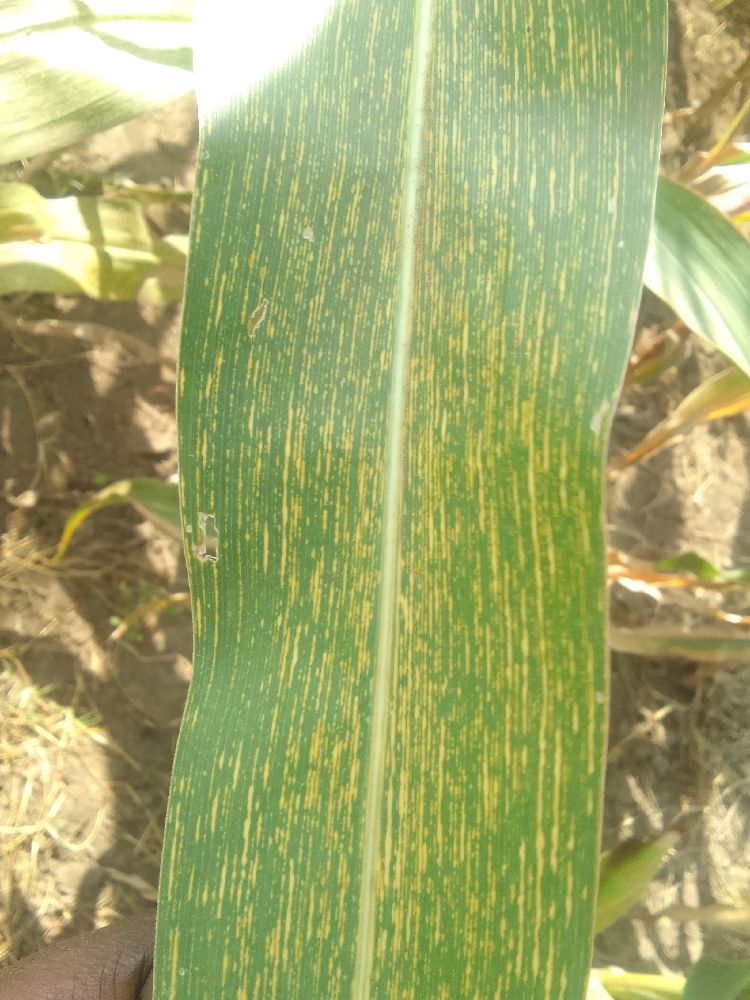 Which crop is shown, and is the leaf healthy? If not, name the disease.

maize, maize streak virus
